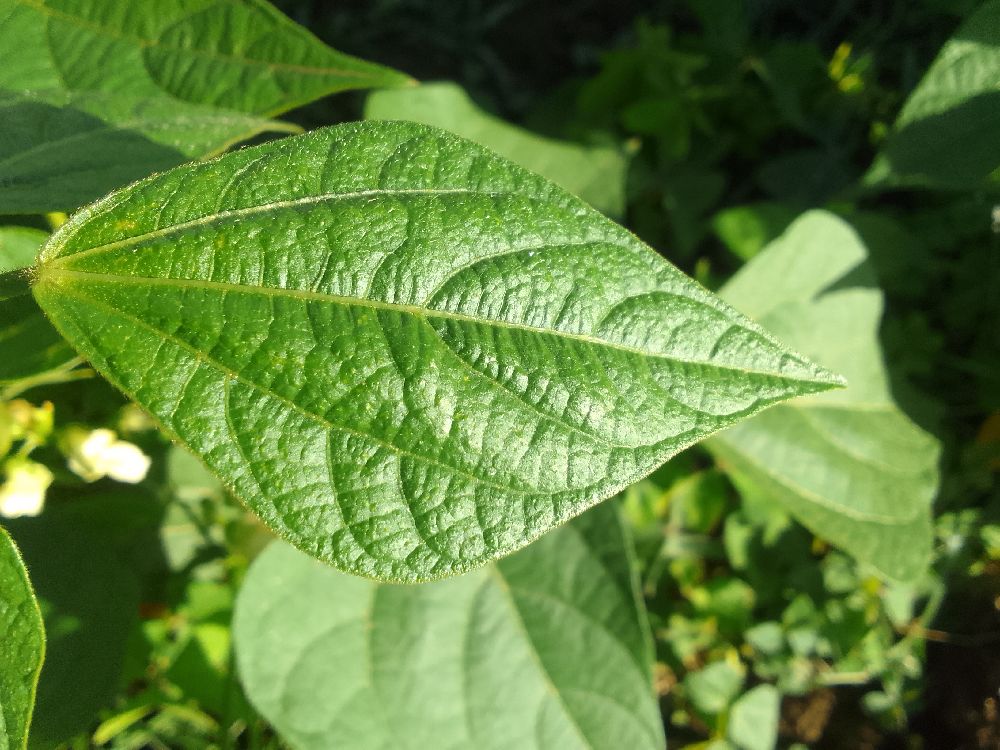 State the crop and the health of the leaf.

common bean, healthy
